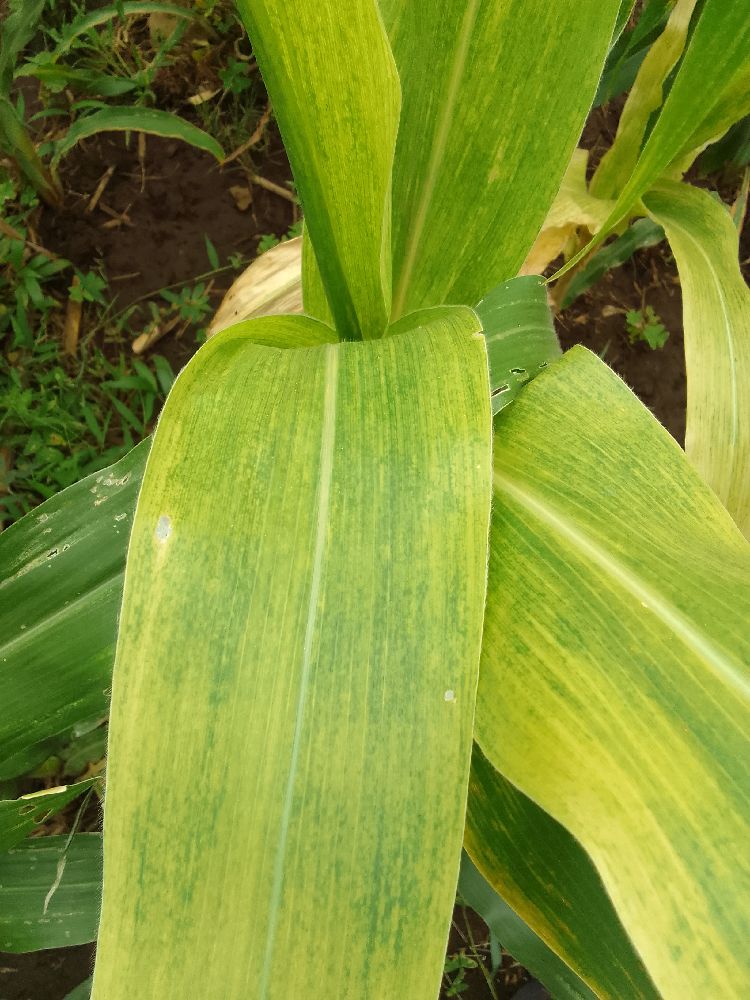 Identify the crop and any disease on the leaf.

maize, maize lethal necrosis
